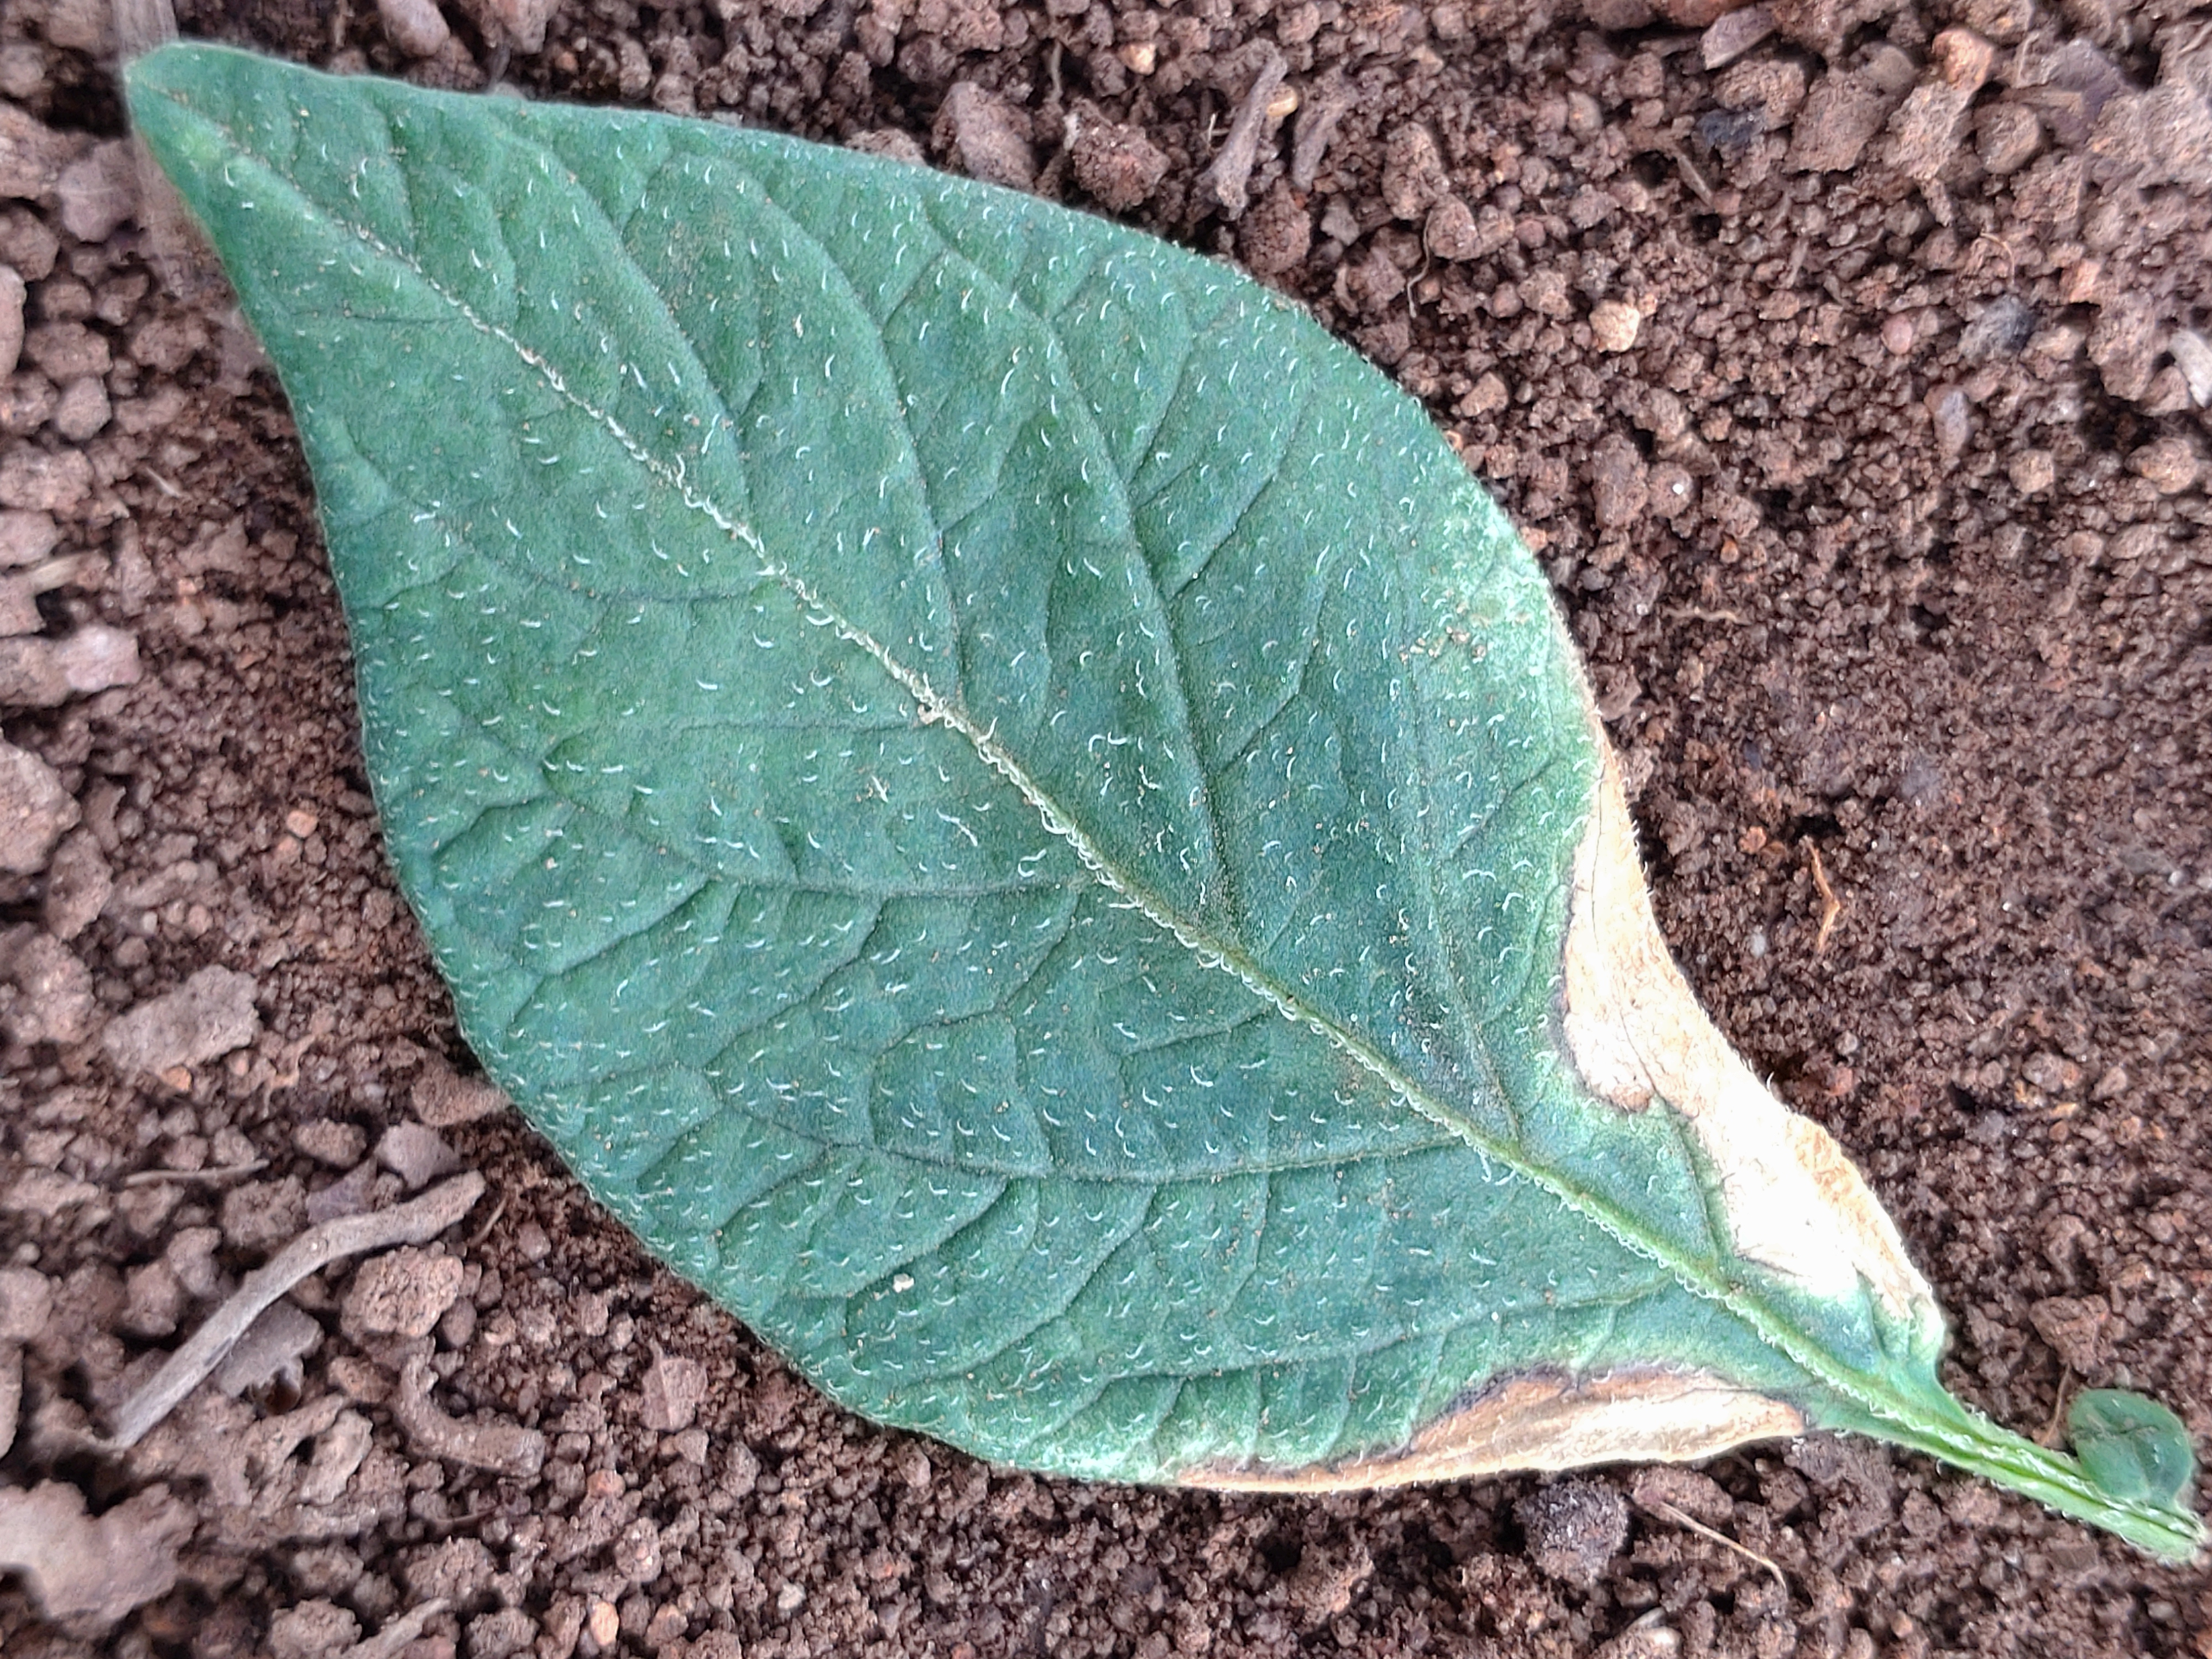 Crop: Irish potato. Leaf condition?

early blight
